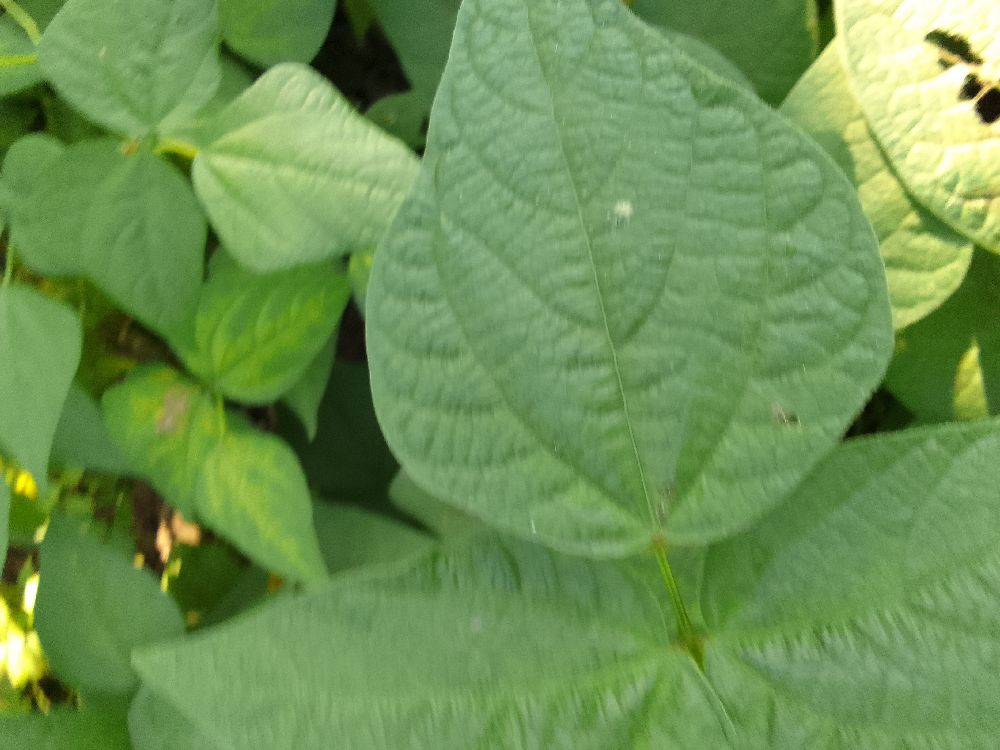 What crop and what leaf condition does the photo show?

common bean, healthy
